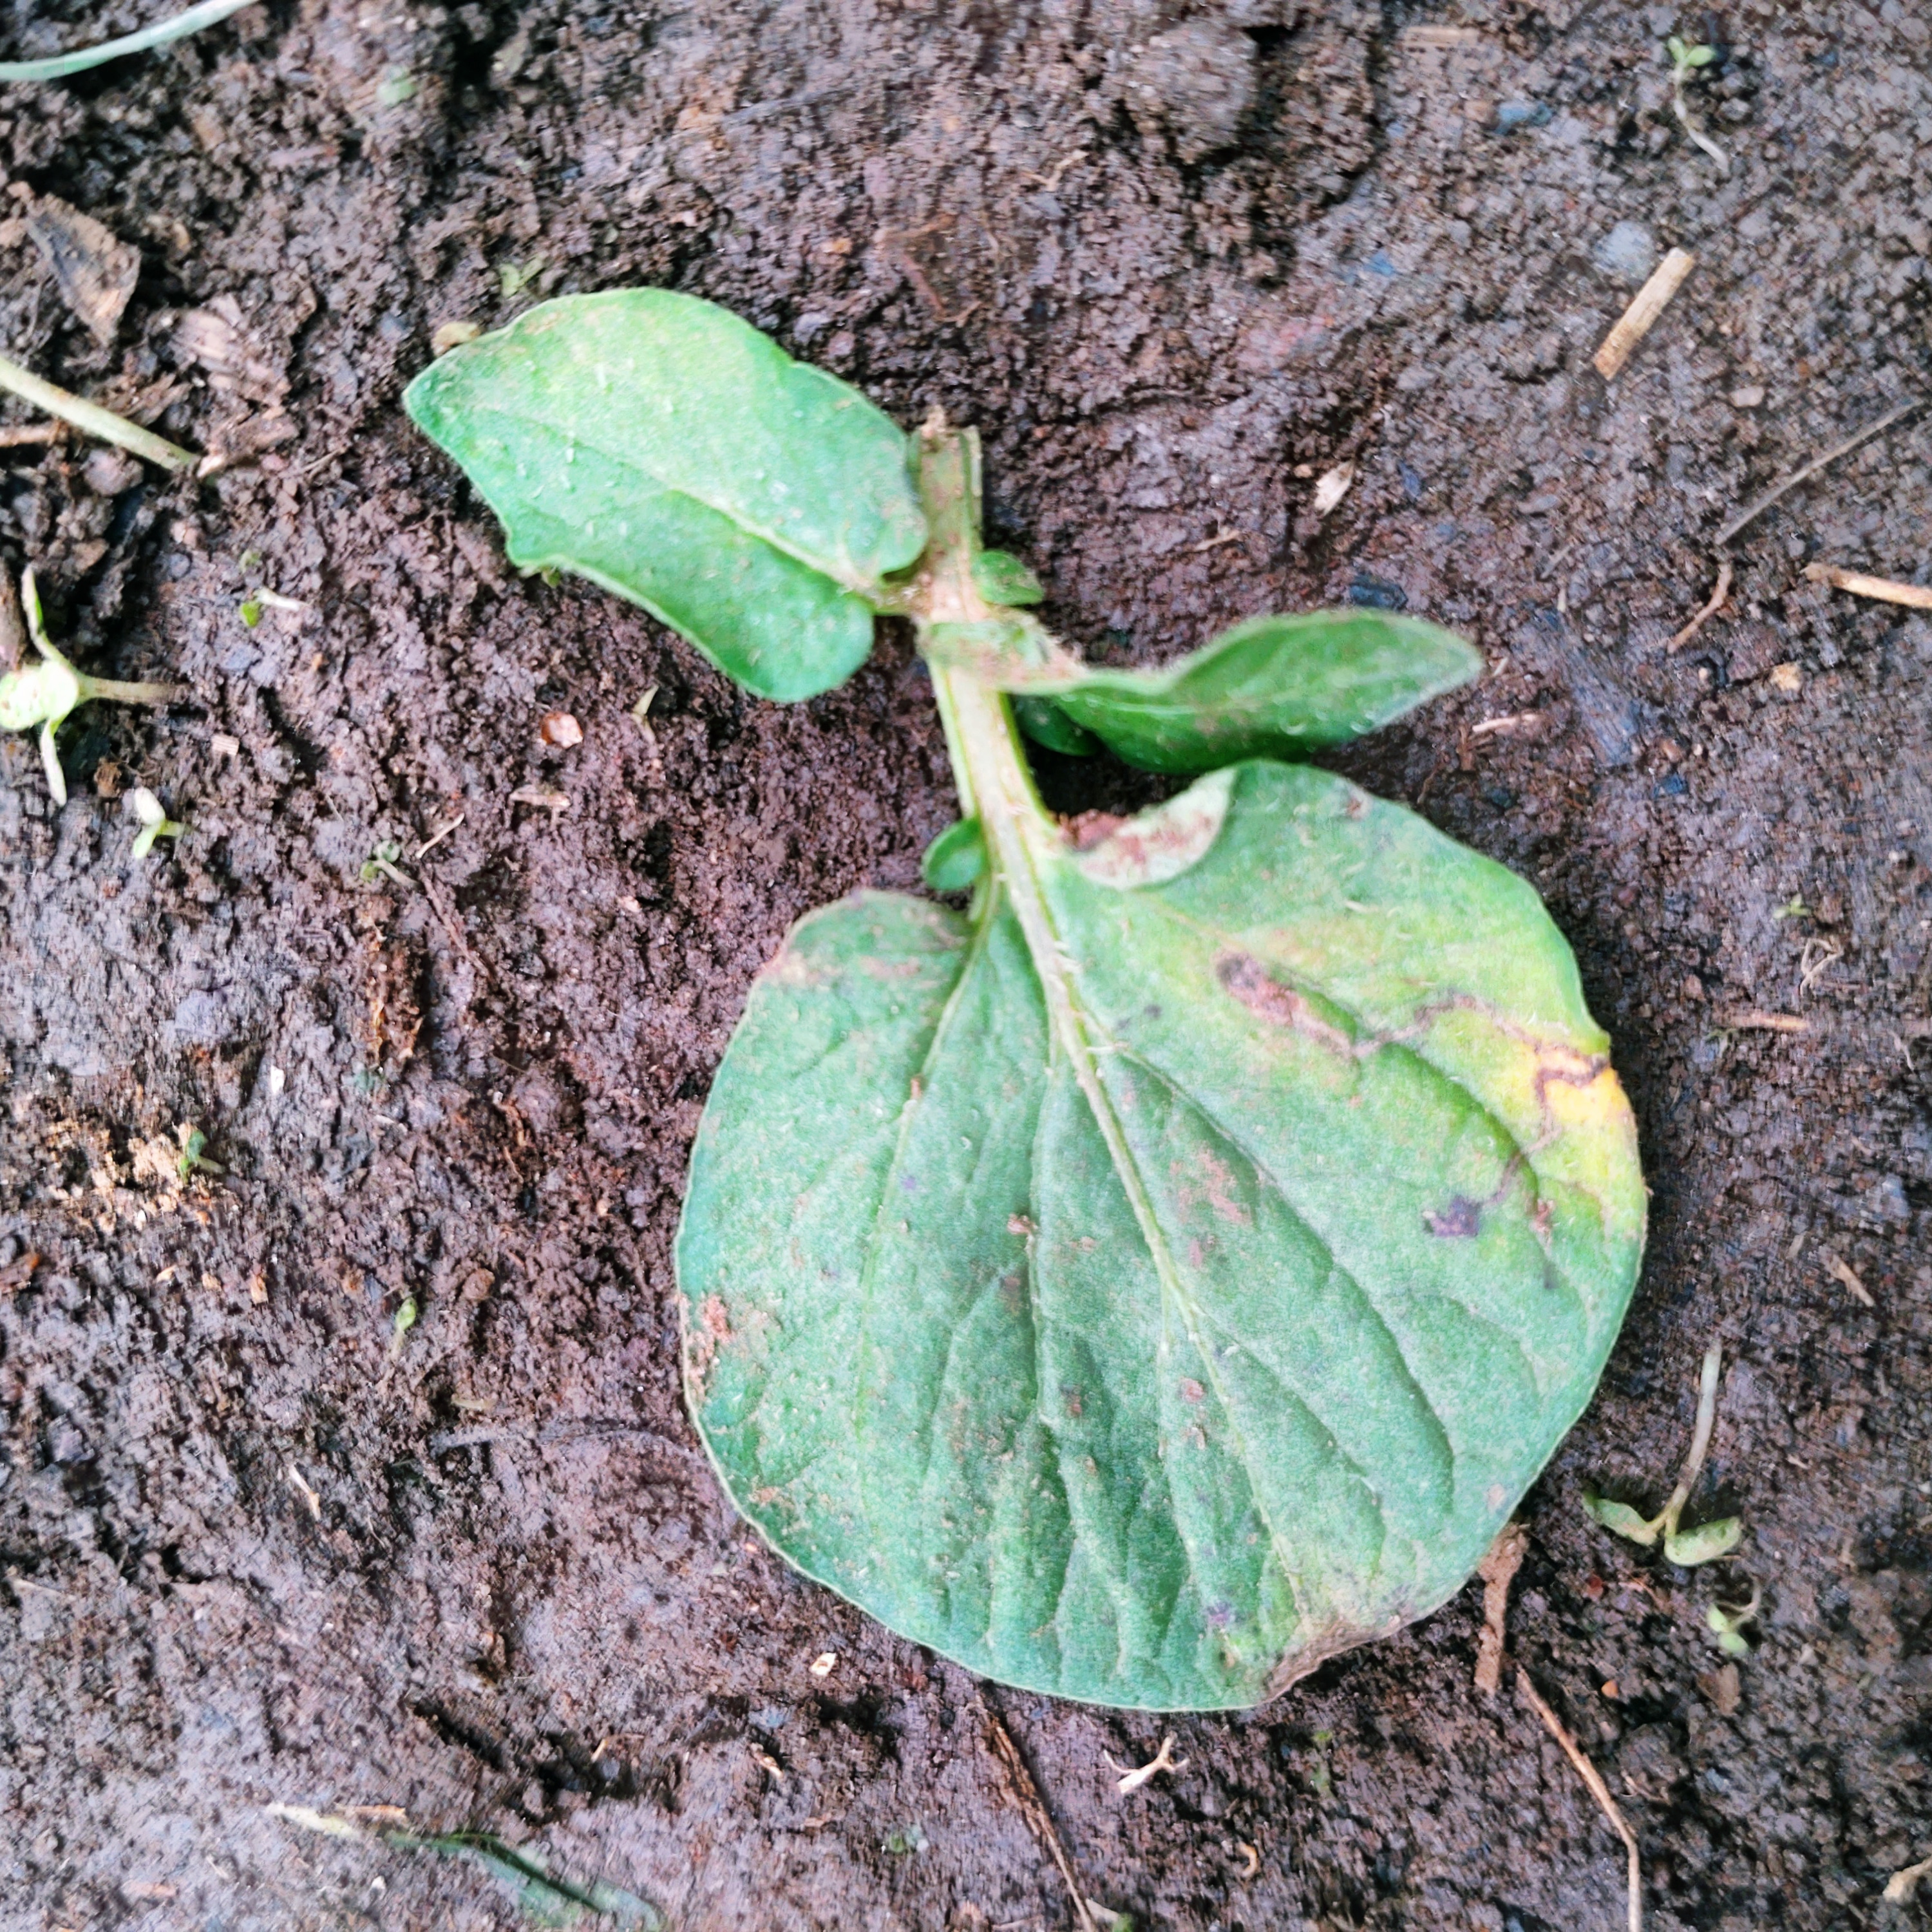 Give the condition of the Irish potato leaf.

late blight
